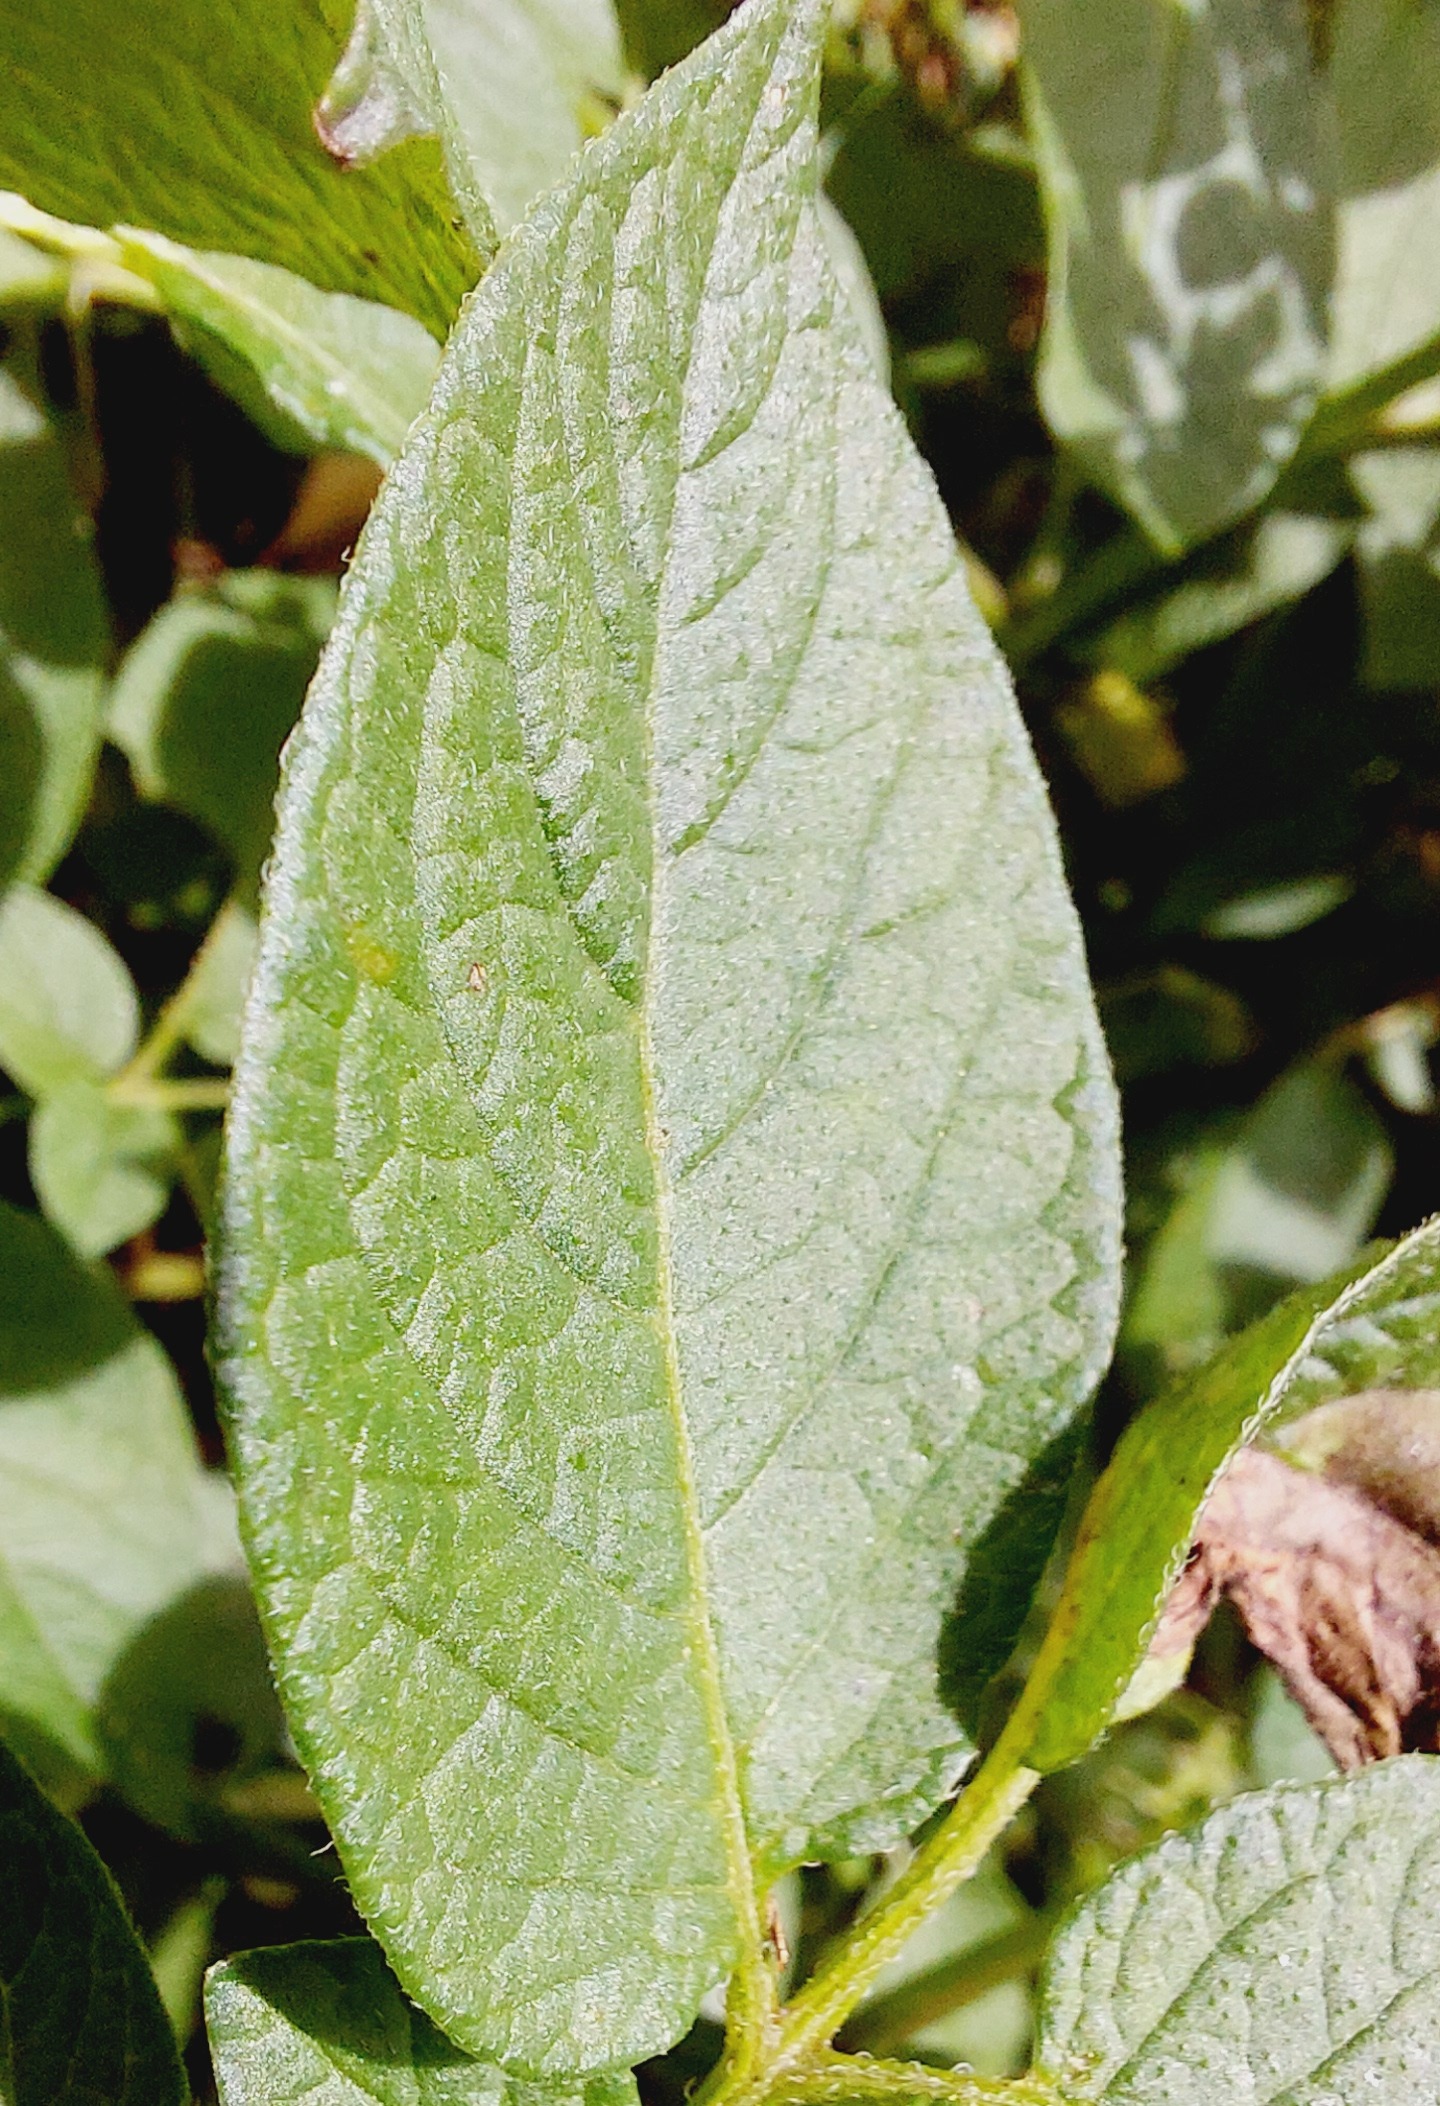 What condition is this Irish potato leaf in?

healthy
